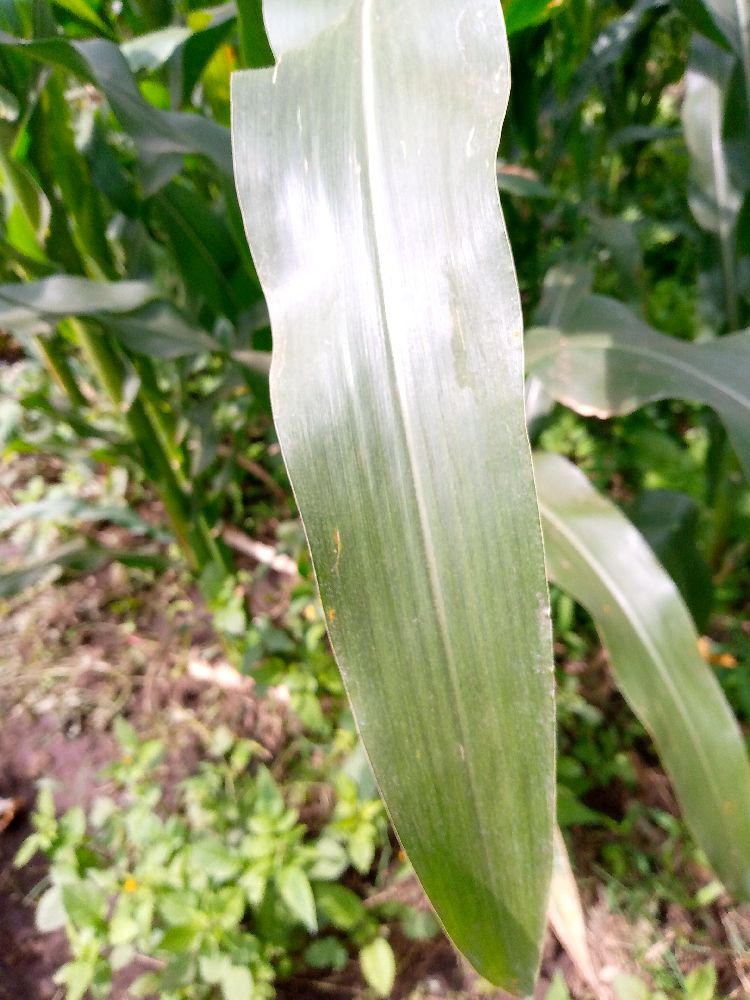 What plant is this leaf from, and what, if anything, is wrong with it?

maize, healthy
